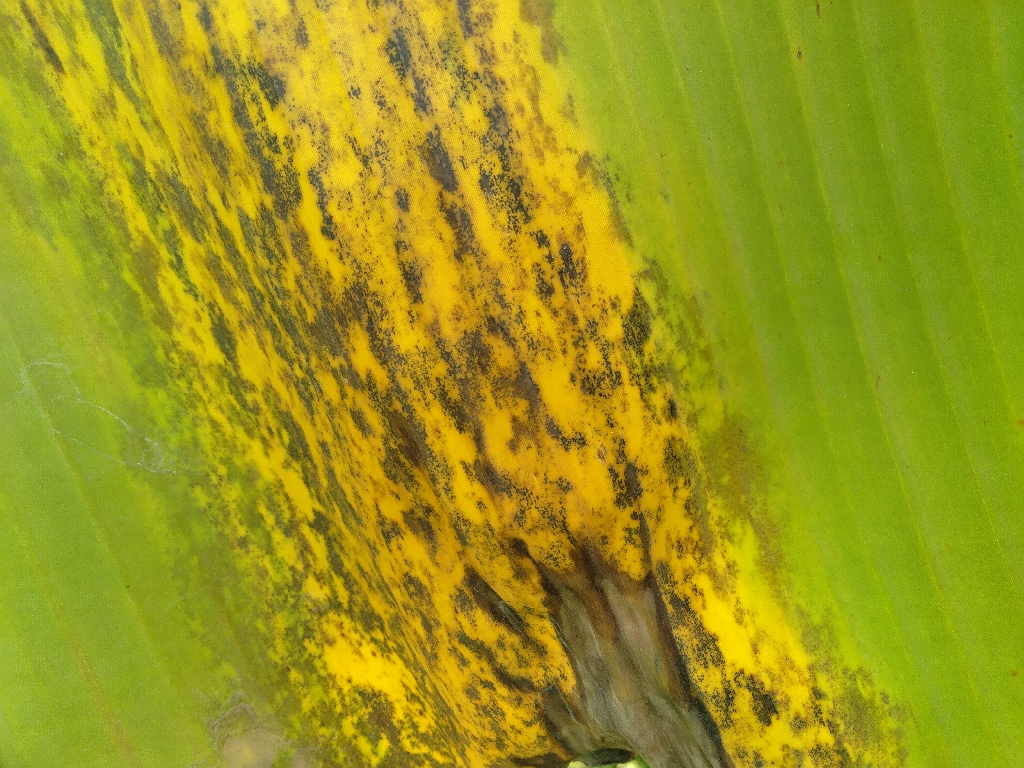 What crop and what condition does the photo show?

banana, black sigatoka
